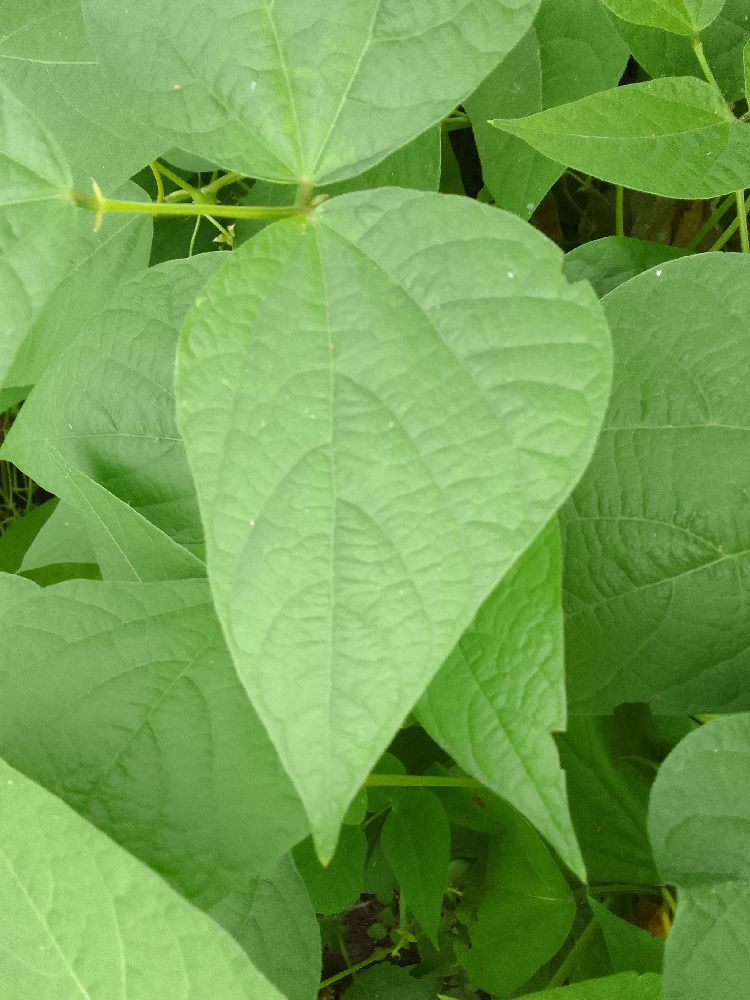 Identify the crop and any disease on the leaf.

common bean, healthy
